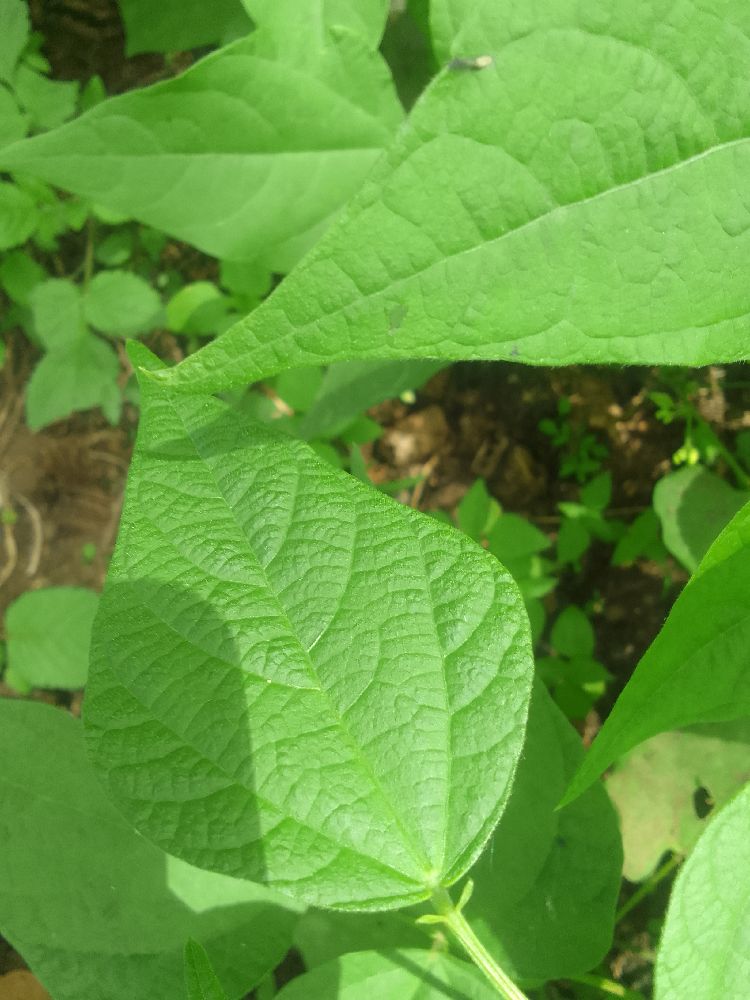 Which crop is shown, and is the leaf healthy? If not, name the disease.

common bean, healthy
